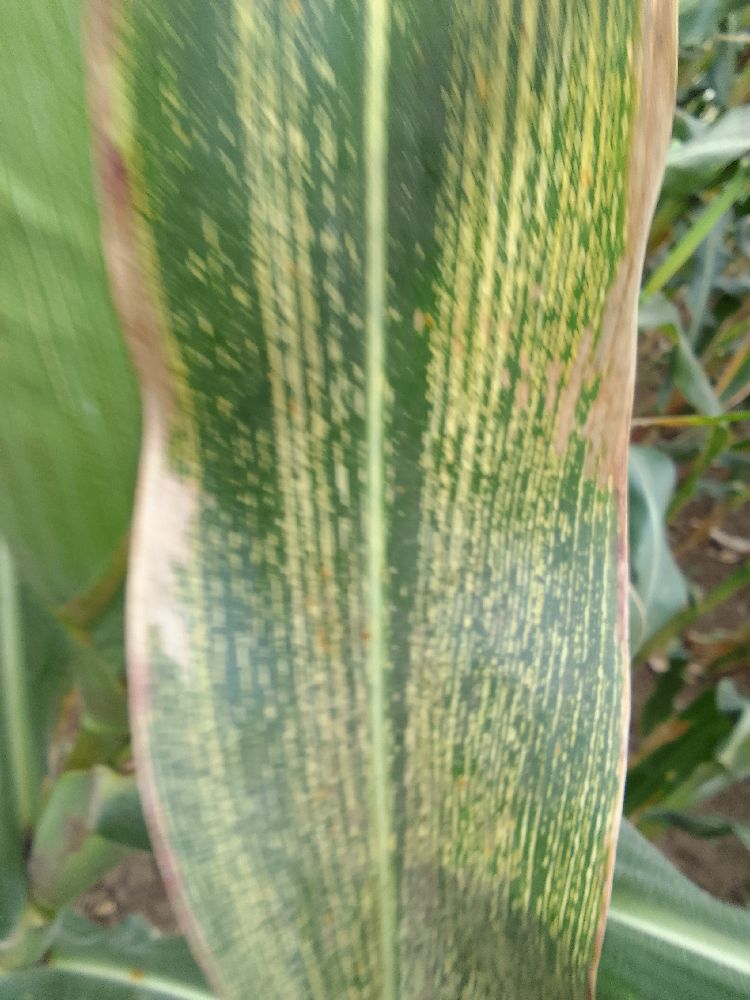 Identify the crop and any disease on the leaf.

maize, maize streak virus
